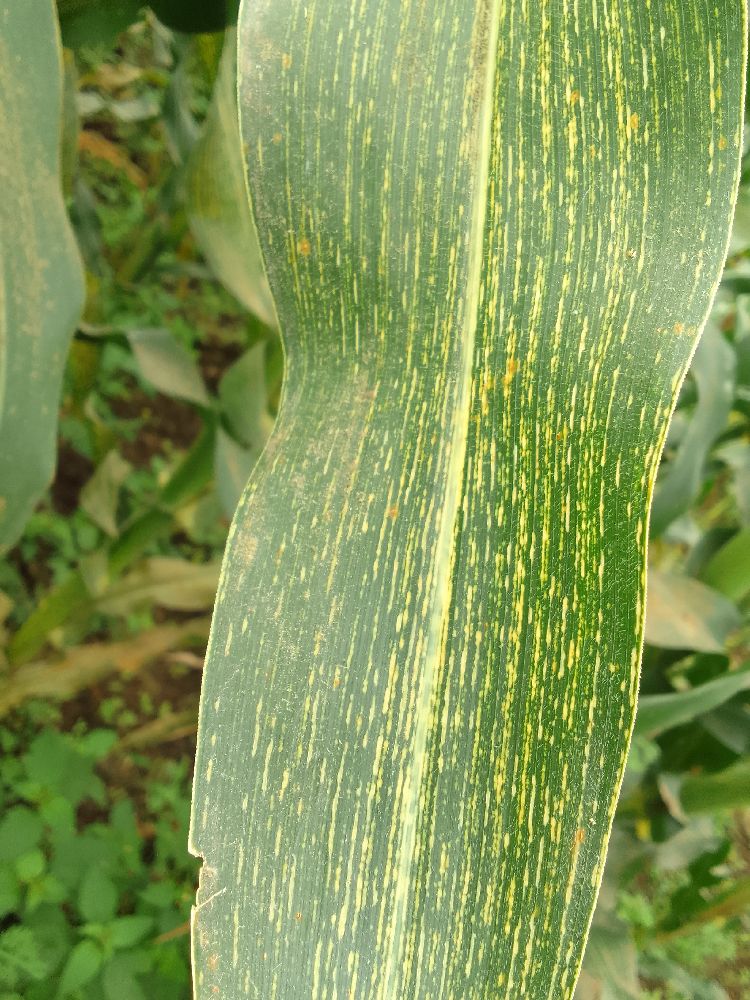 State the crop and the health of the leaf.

maize, maize streak virus
